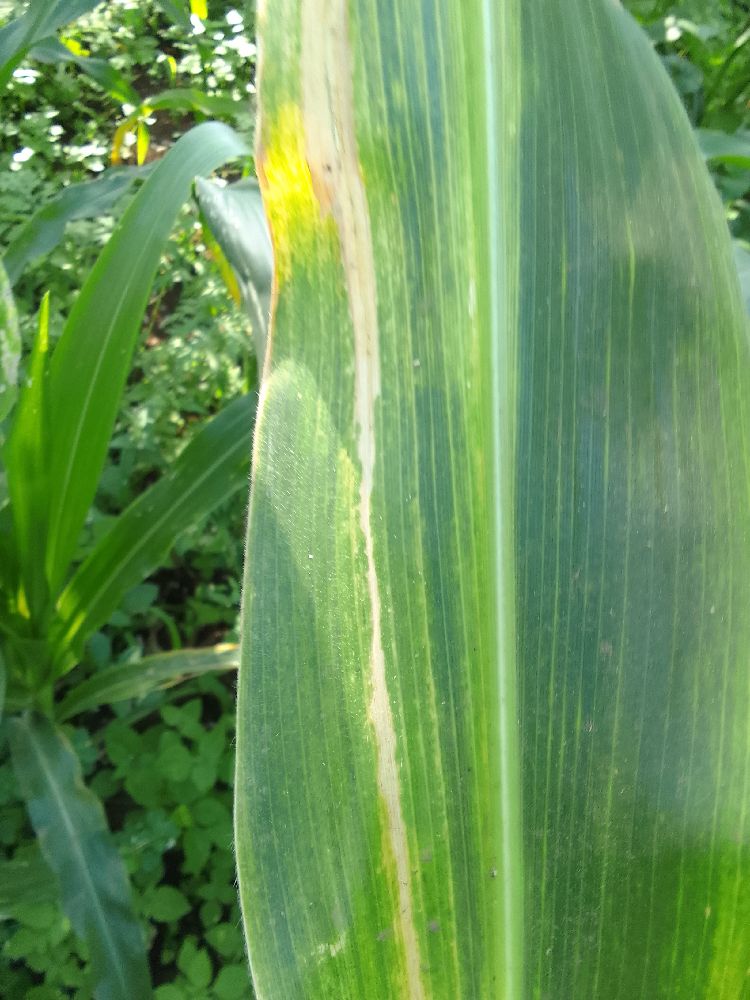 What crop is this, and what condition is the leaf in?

maize, maize lethal necrosis
